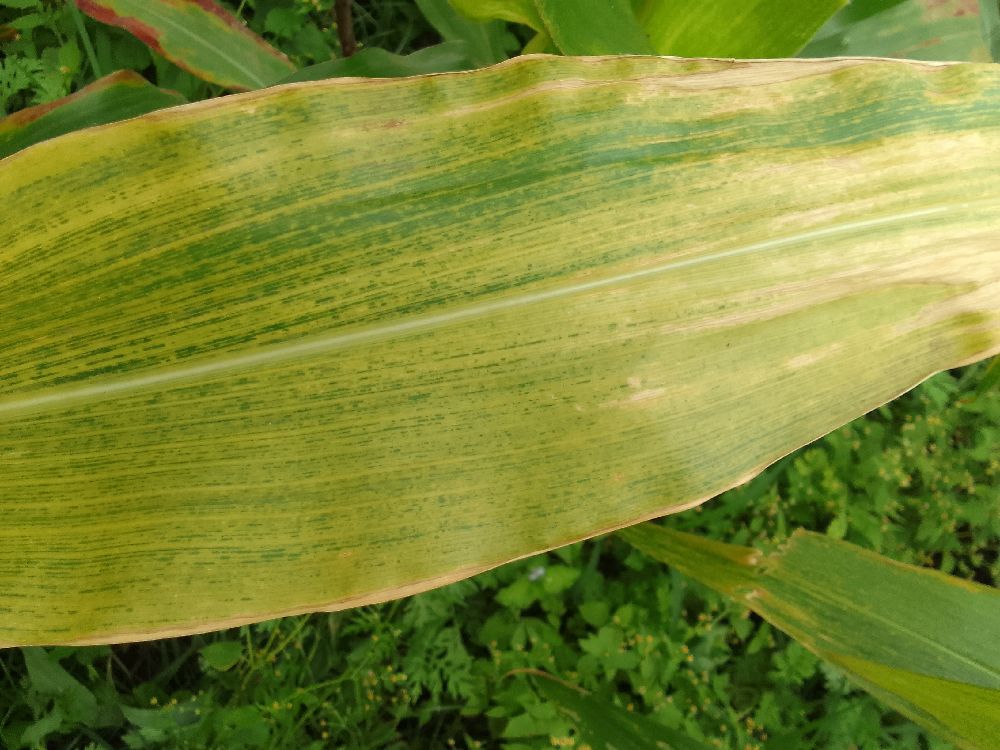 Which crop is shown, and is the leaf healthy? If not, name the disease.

maize, maize lethal necrosis
